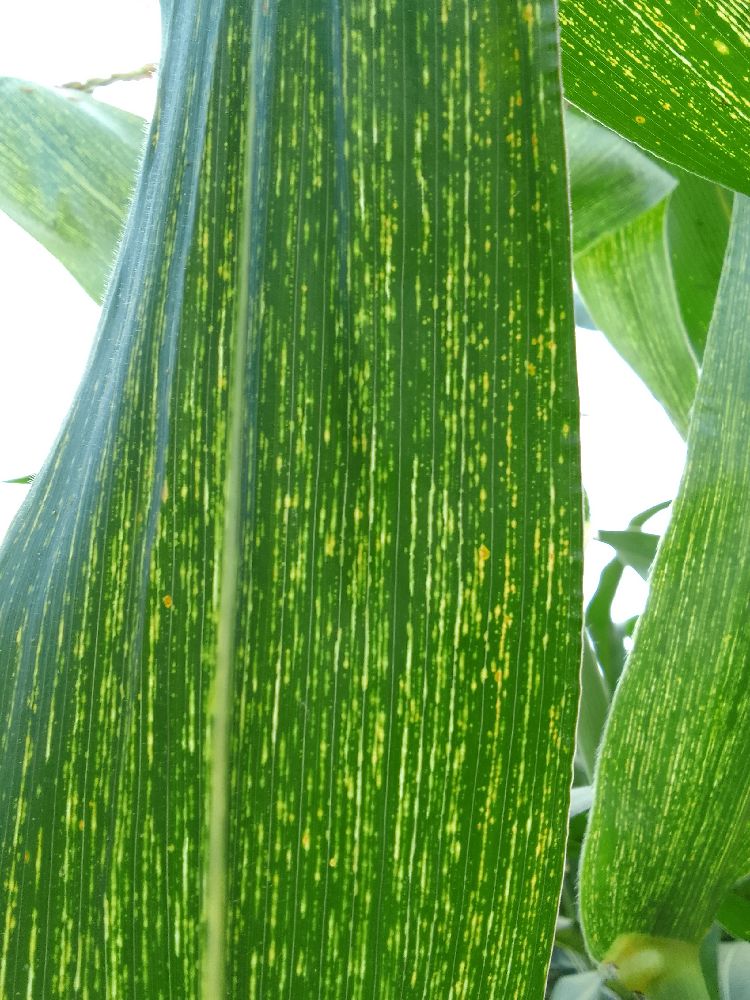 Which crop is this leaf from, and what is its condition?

maize, maize streak virus
